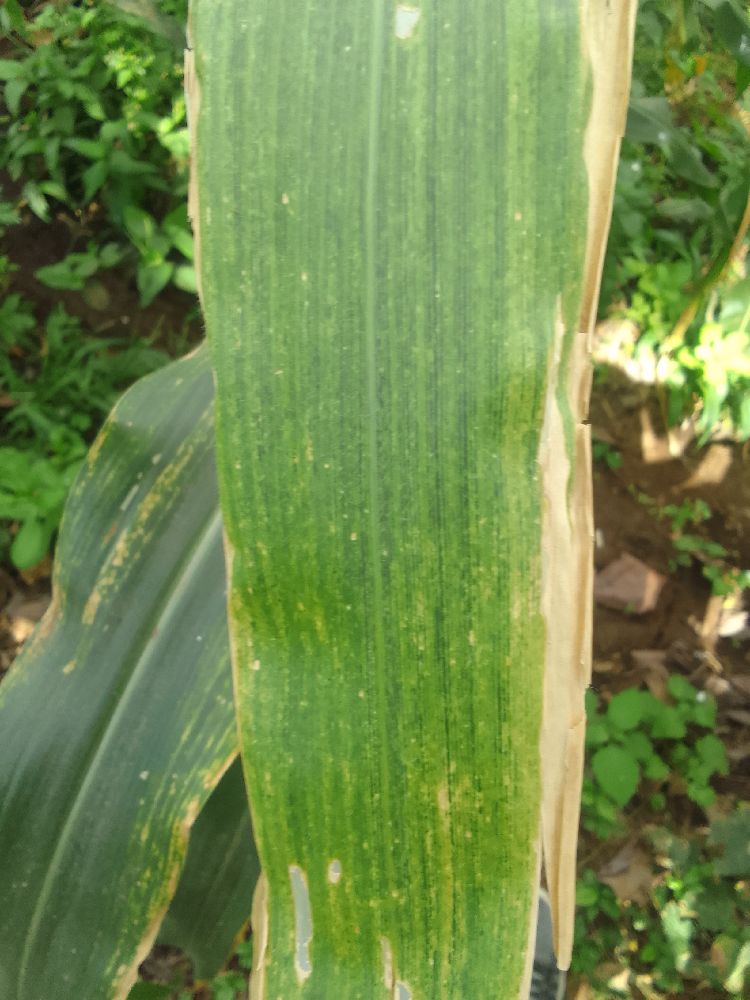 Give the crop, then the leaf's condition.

maize, maize lethal necrosis
